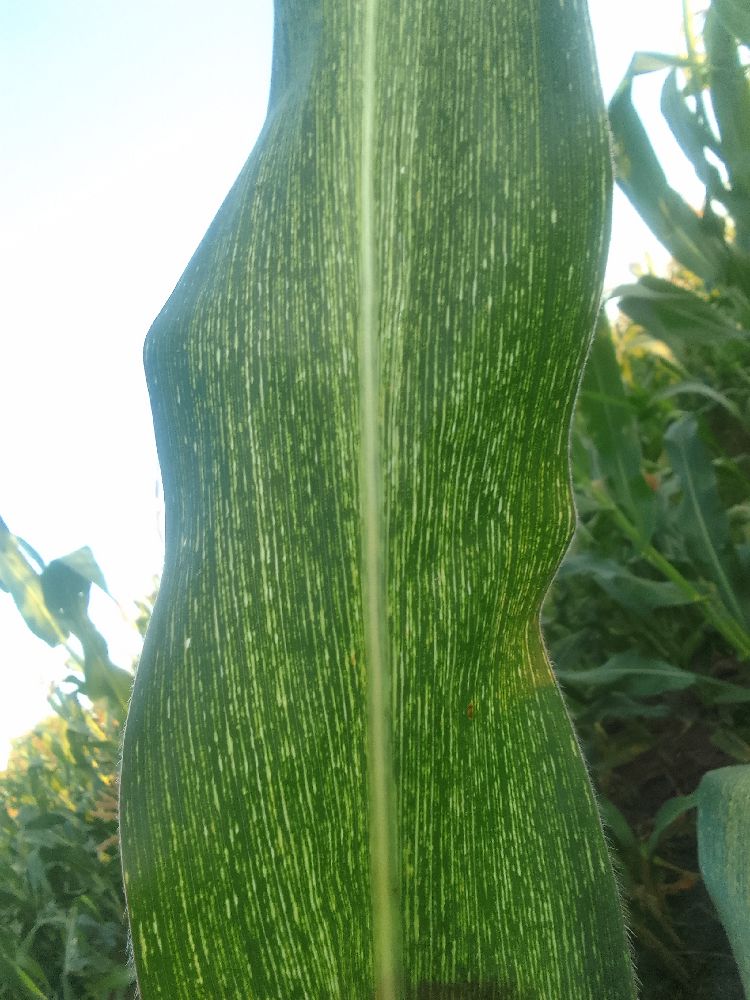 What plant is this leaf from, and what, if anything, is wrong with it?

maize, maize streak virus
